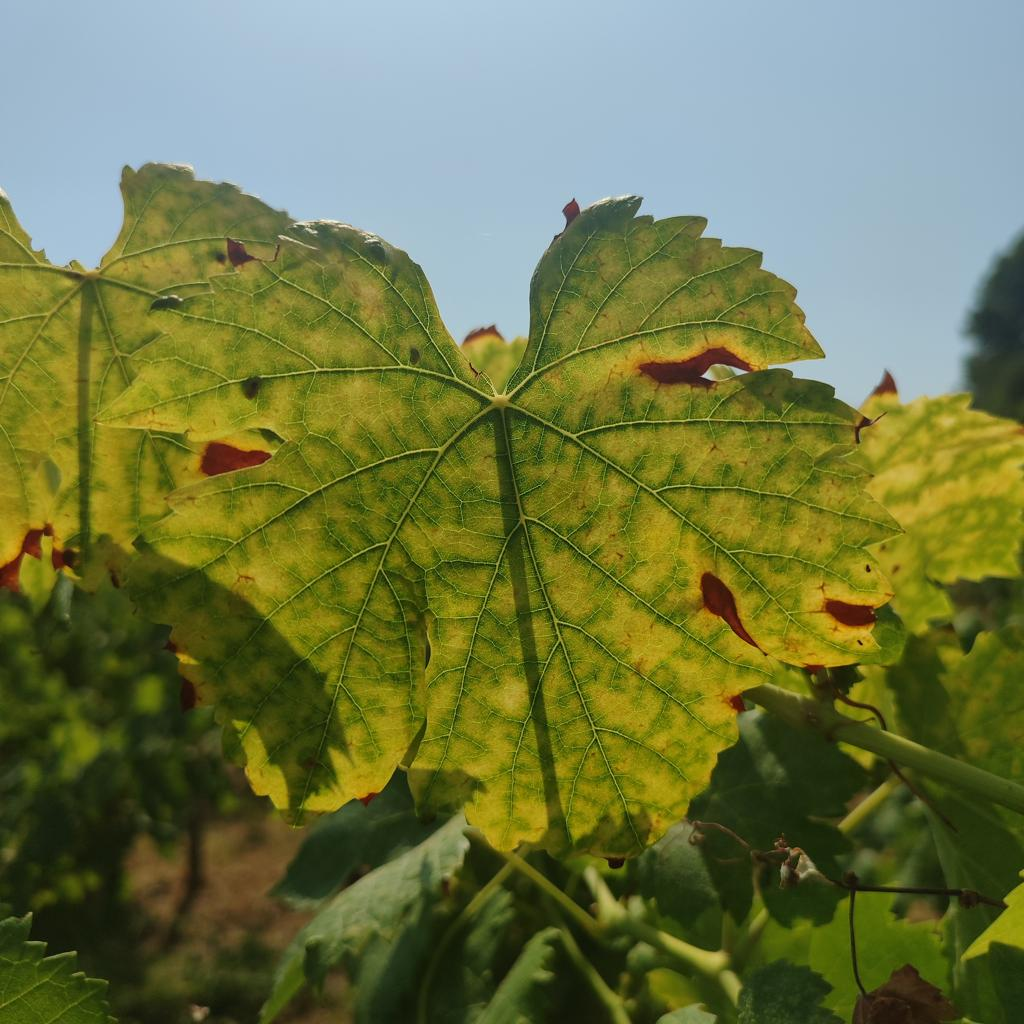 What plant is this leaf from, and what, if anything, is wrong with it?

grapevine, esca complex
